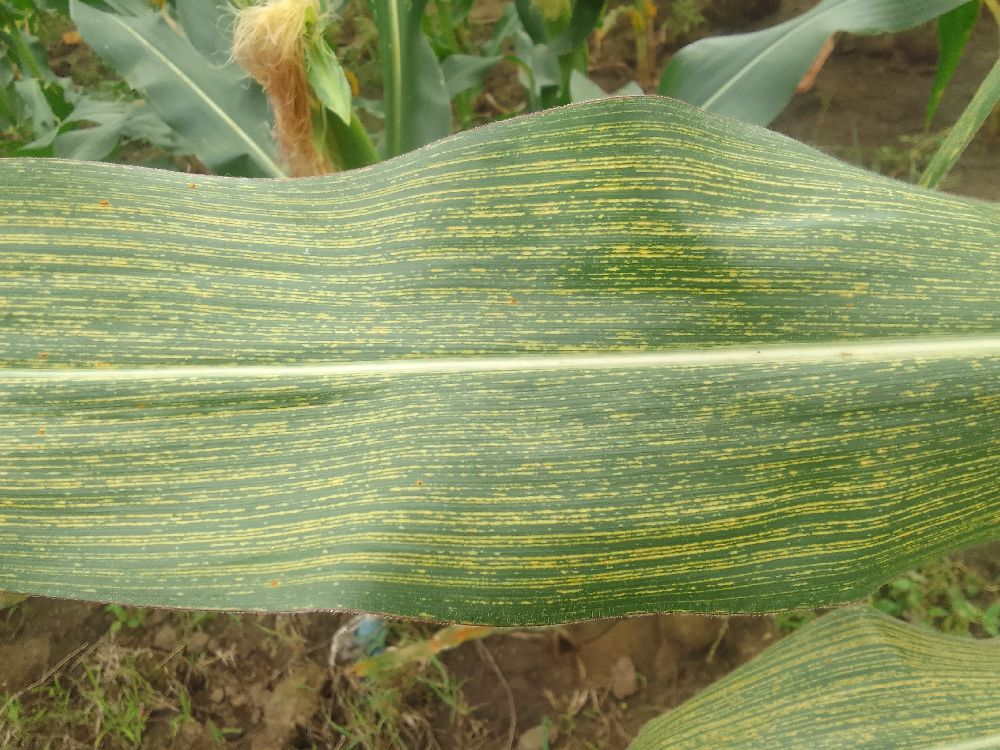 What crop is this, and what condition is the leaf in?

maize, maize streak virus
